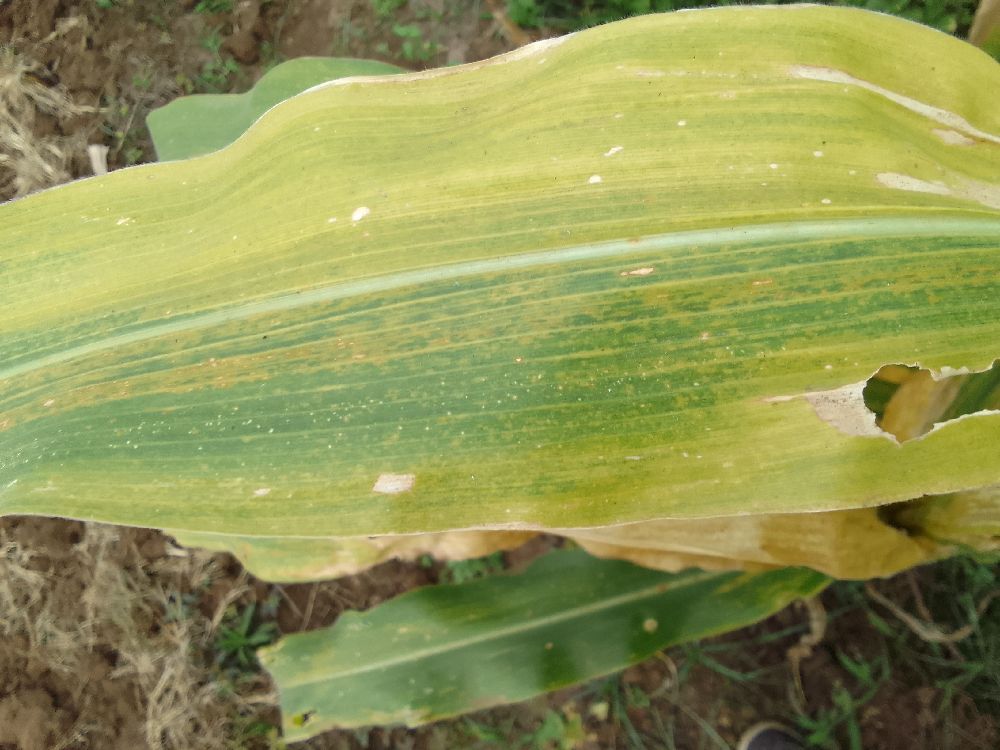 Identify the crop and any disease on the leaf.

maize, maize lethal necrosis
